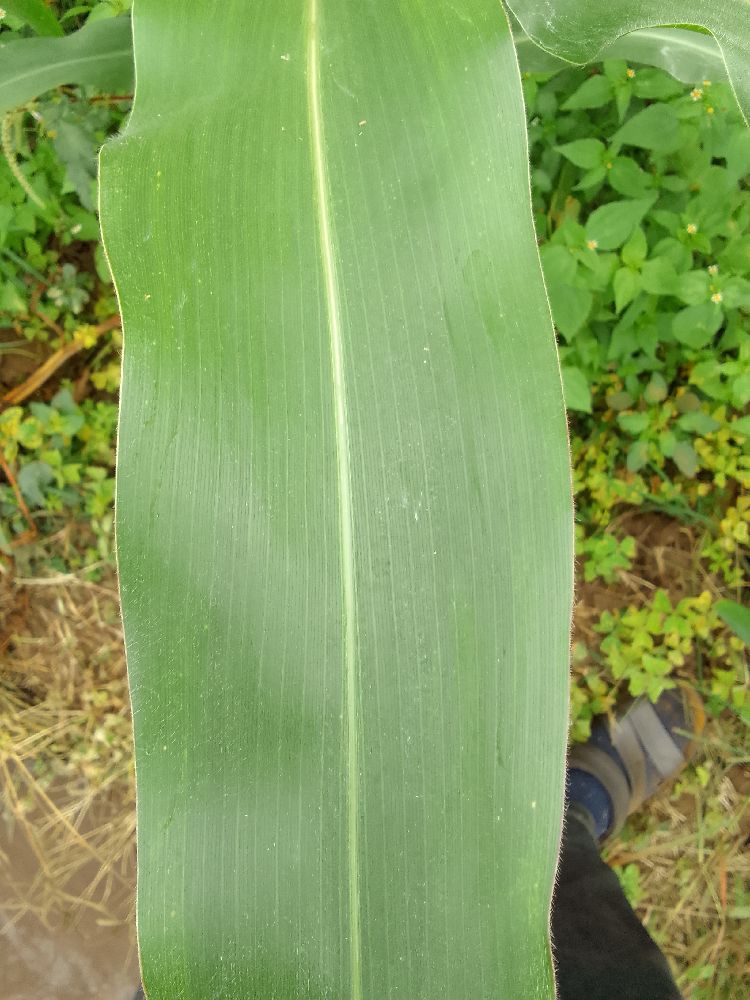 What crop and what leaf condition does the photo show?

maize, healthy
